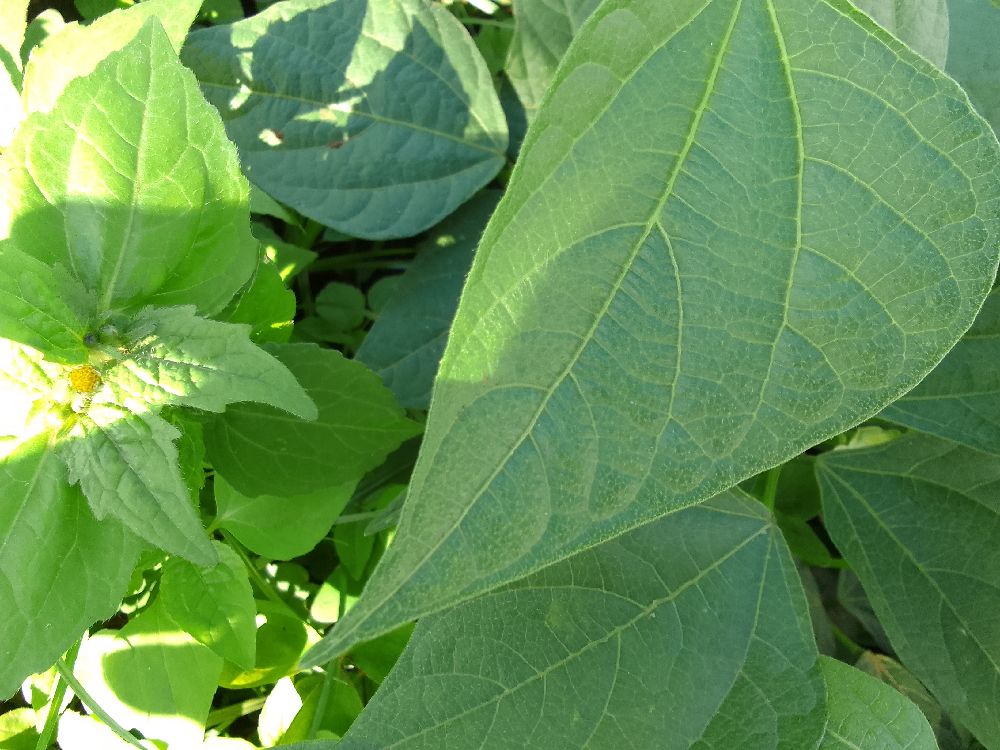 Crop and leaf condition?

common bean, healthy
